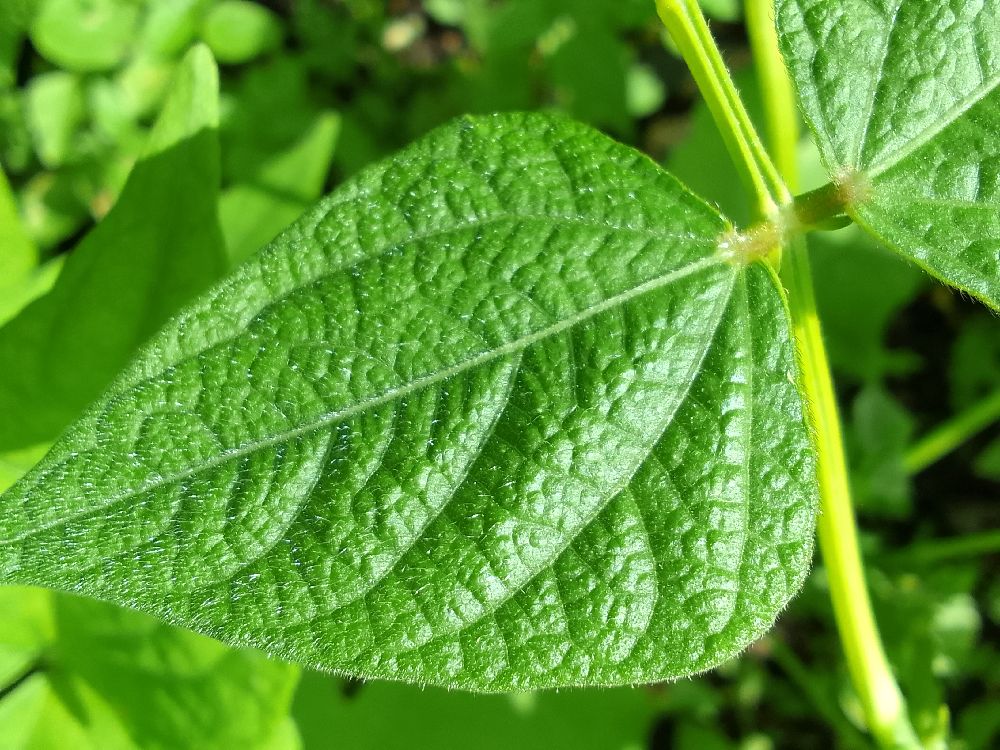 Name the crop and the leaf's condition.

common bean, healthy
